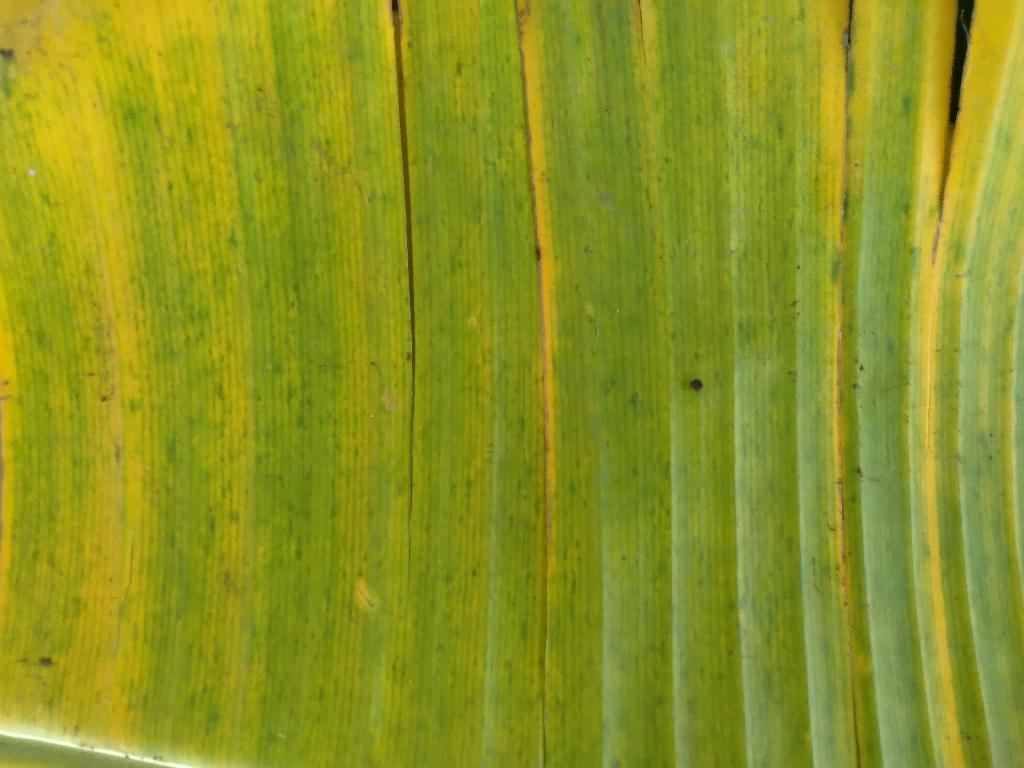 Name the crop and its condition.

banana, fusarium wilt race 1
